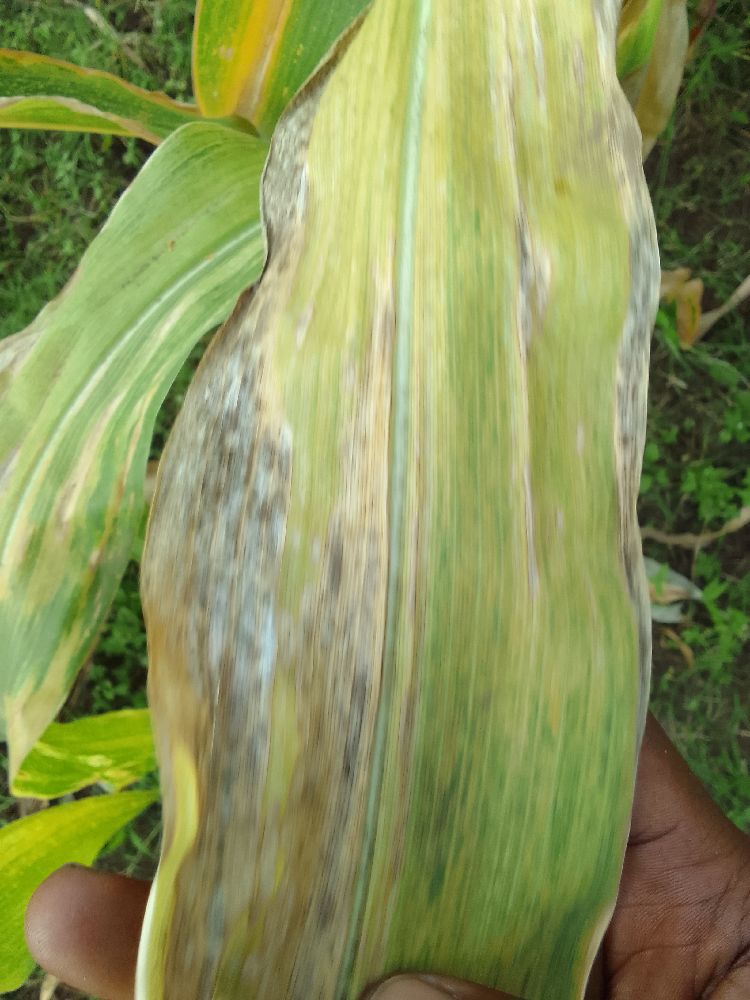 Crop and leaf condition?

maize, maize lethal necrosis
